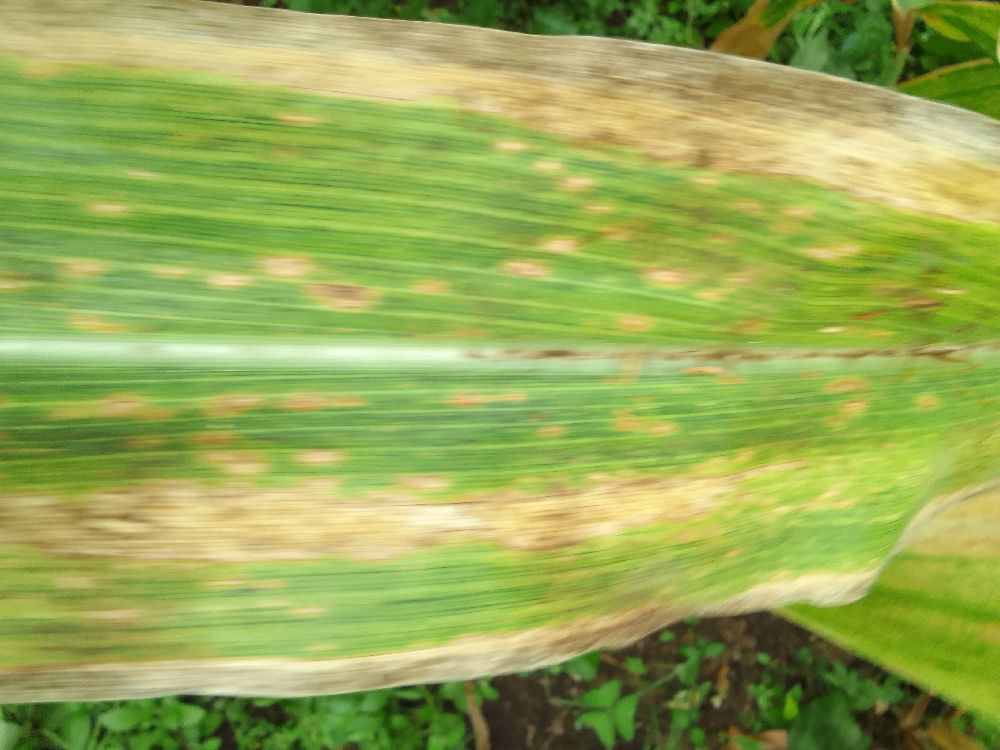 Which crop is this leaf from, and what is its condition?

maize, maize lethal necrosis
